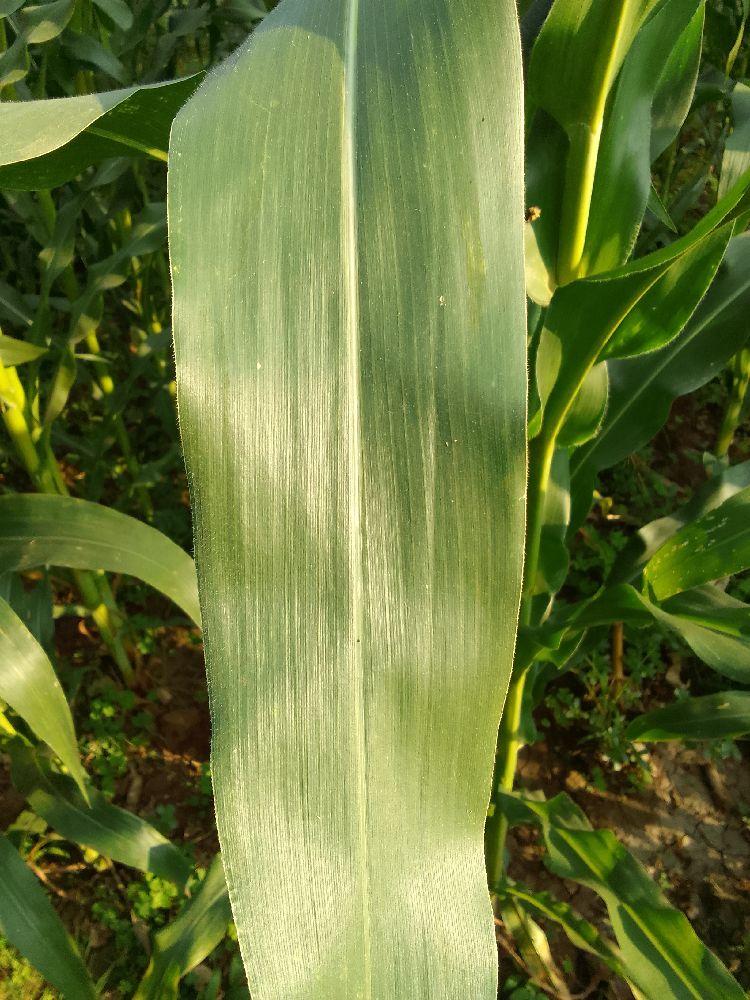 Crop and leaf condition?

maize, healthy
